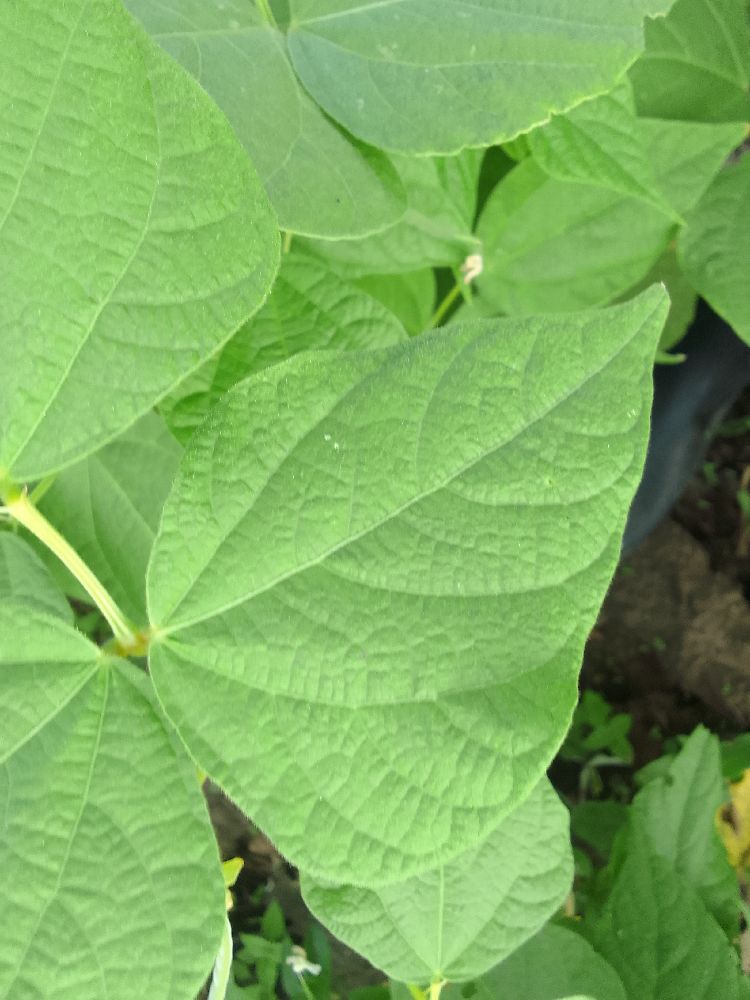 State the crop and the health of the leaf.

common bean, healthy
